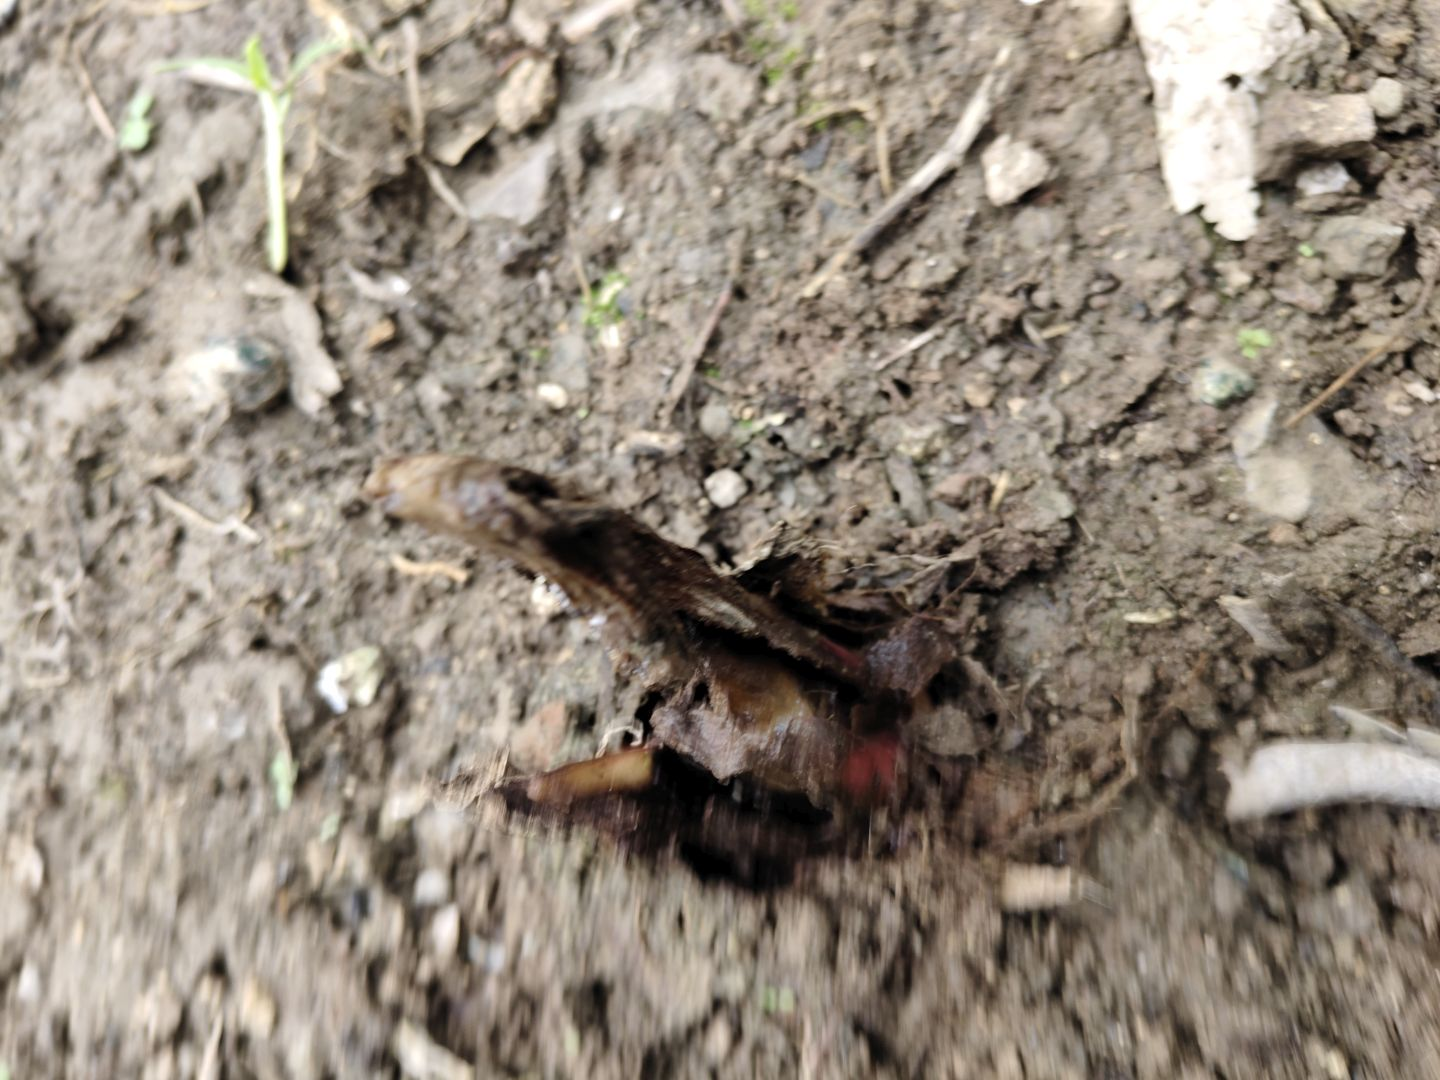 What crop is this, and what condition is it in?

taro, root rot
